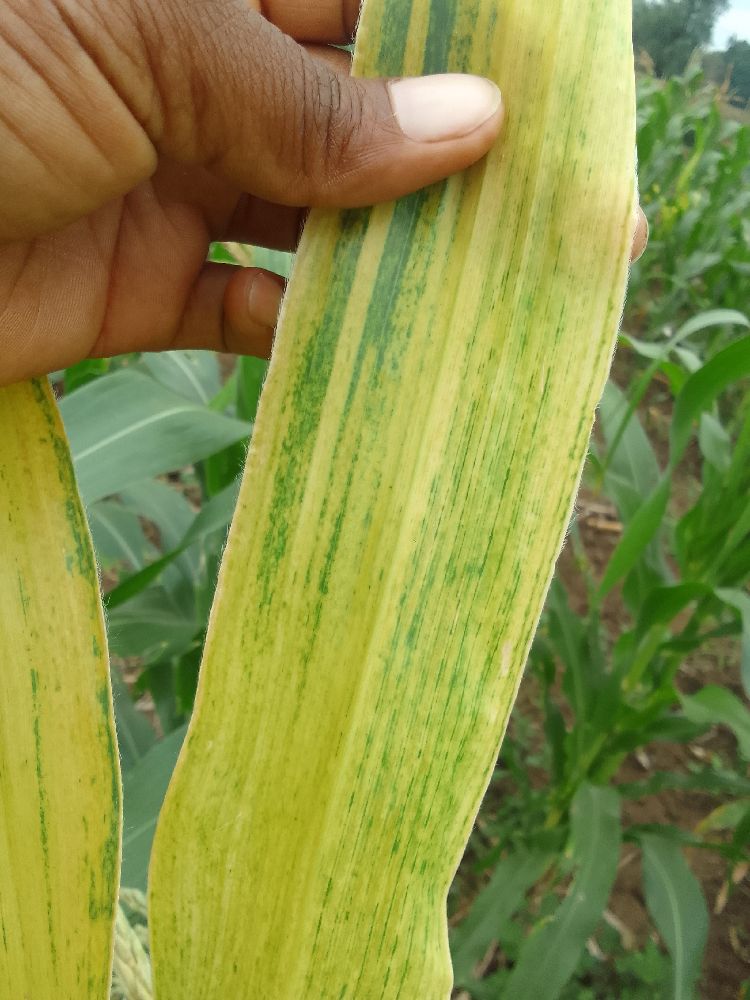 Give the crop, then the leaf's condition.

maize, maize lethal necrosis
